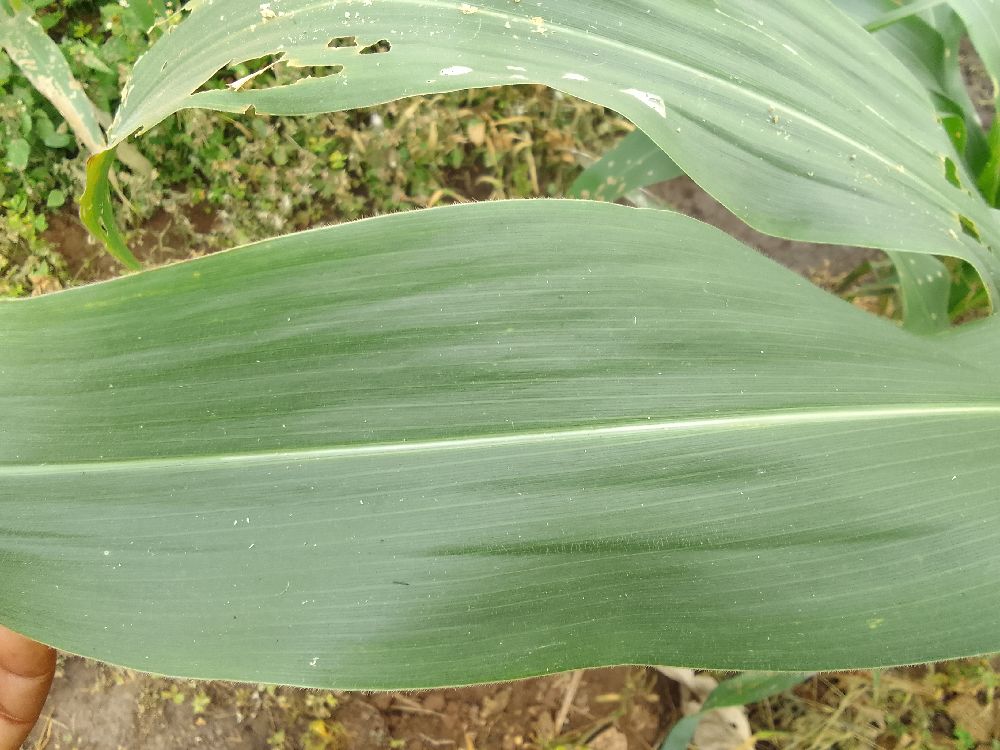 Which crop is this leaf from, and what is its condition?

maize, healthy
